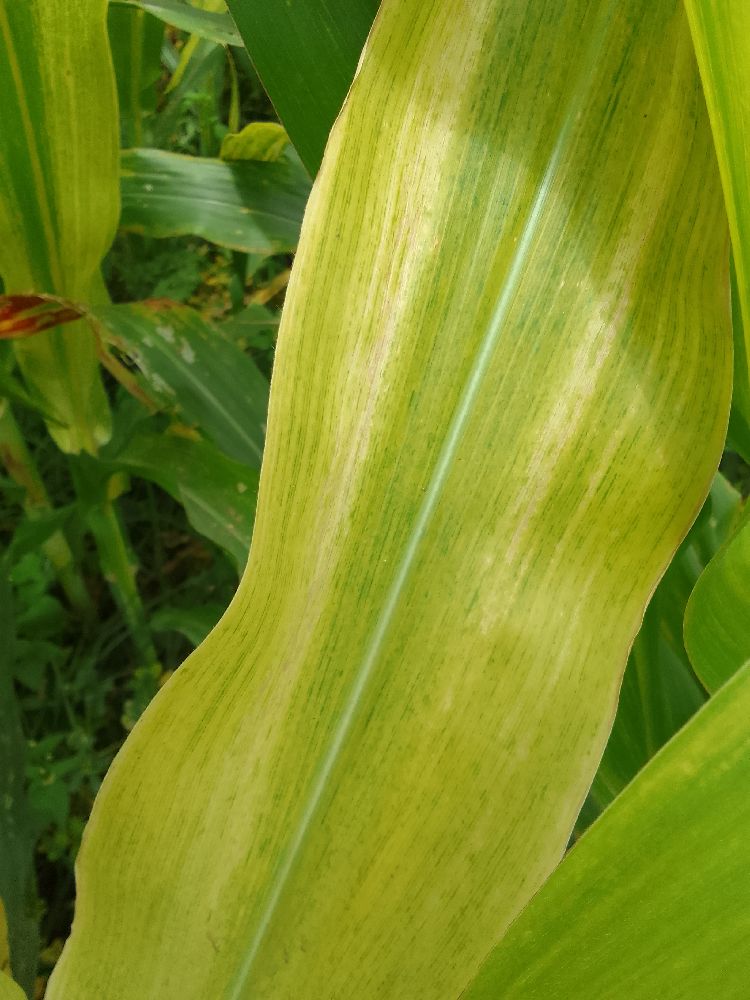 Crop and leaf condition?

maize, maize lethal necrosis
